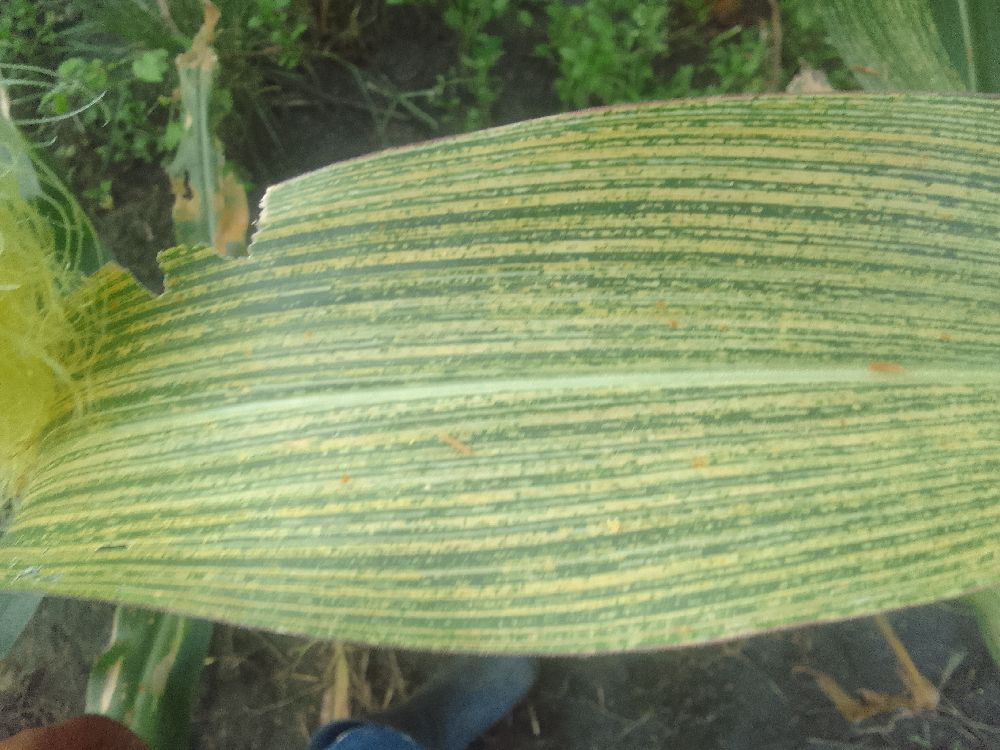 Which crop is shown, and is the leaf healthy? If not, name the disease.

maize, maize streak virus
